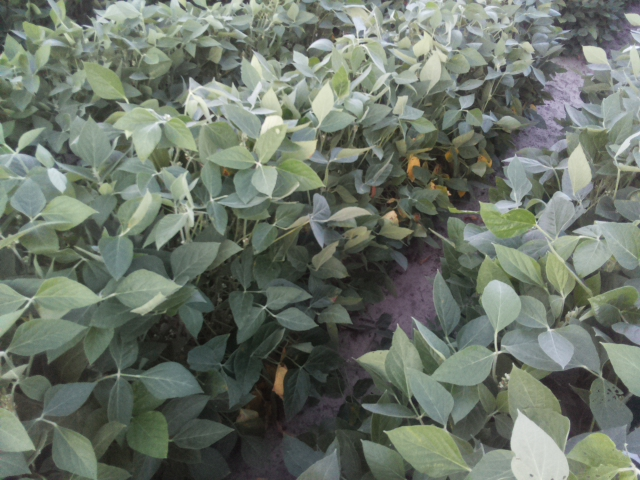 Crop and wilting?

soybean, leaves with no wilting
